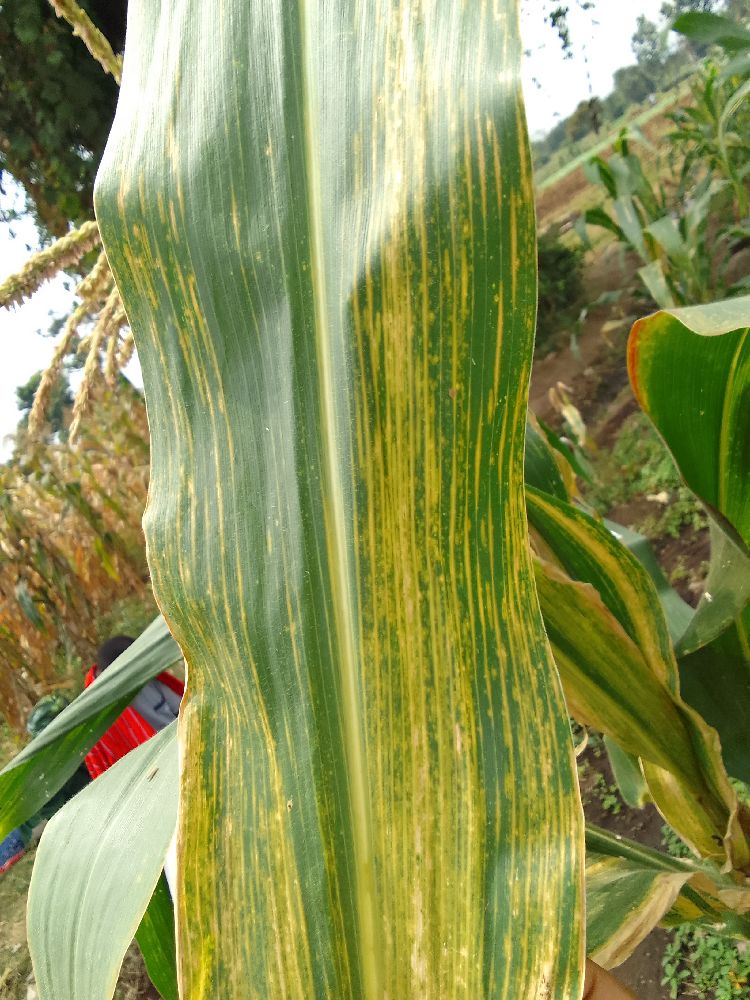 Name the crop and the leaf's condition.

maize, maize lethal necrosis
